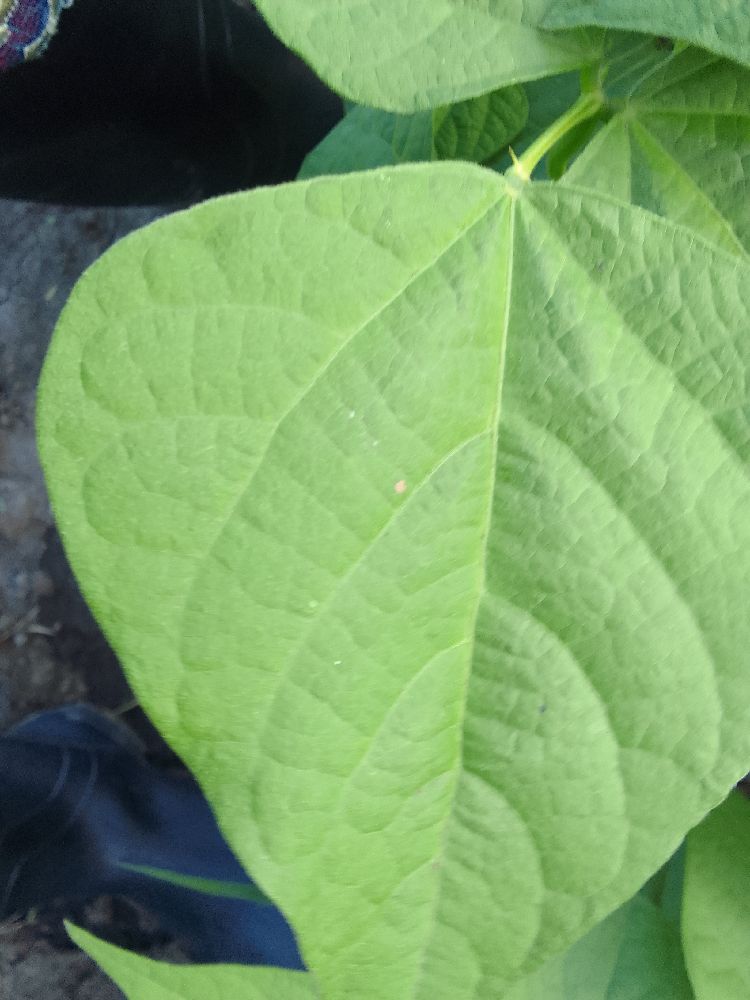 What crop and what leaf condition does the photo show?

common bean, healthy
